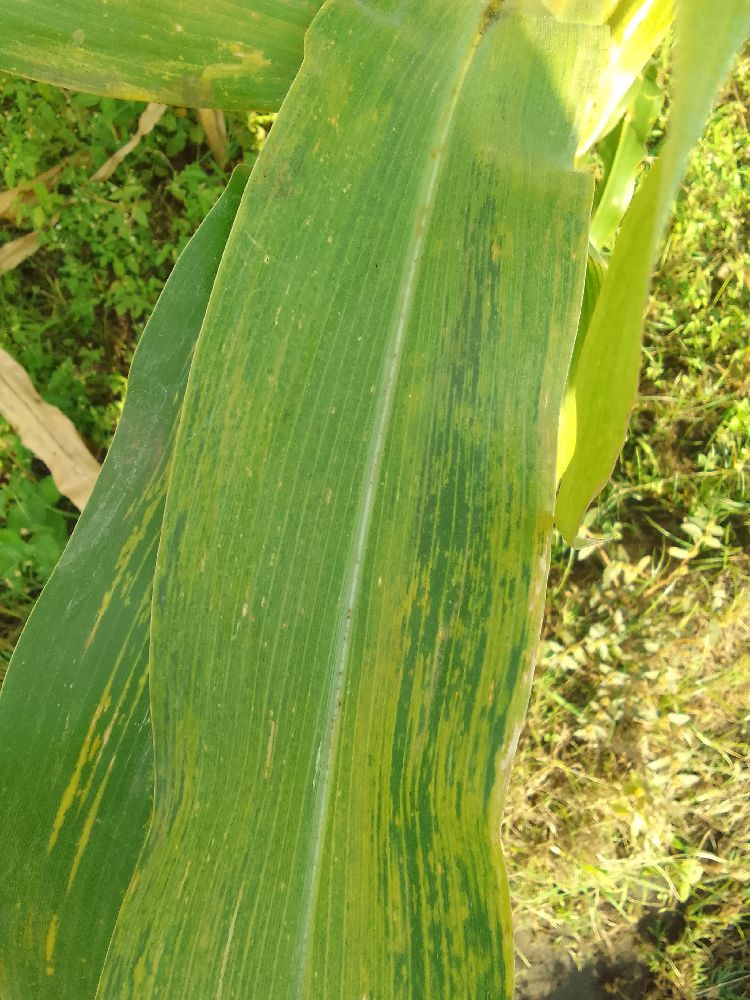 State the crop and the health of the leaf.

maize, maize lethal necrosis
